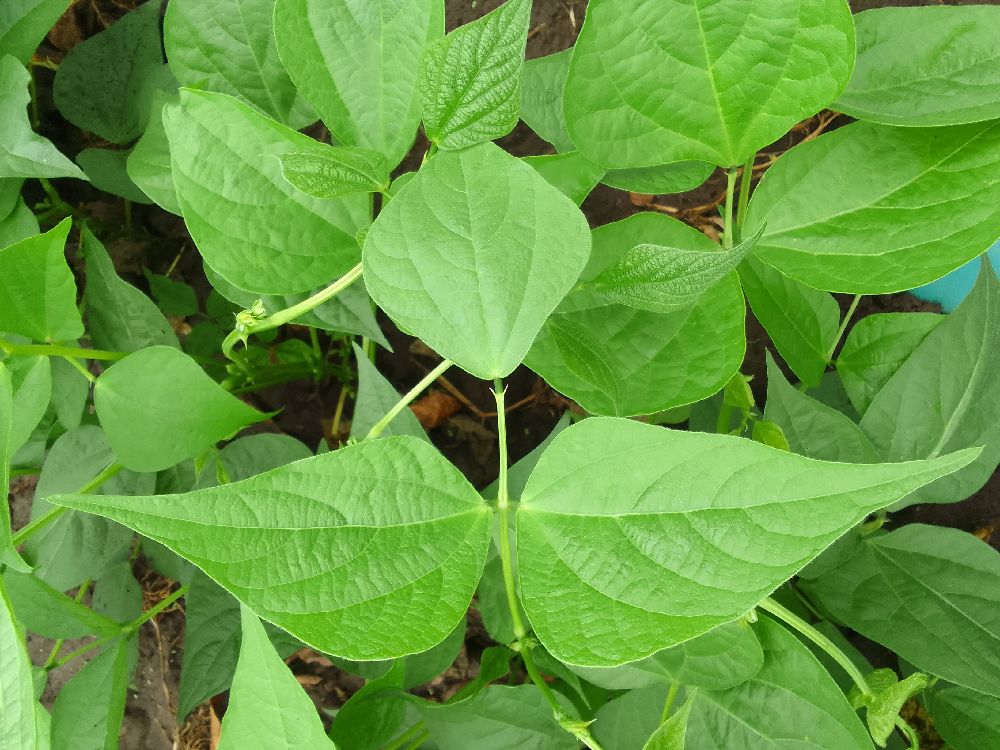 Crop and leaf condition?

common bean, healthy
